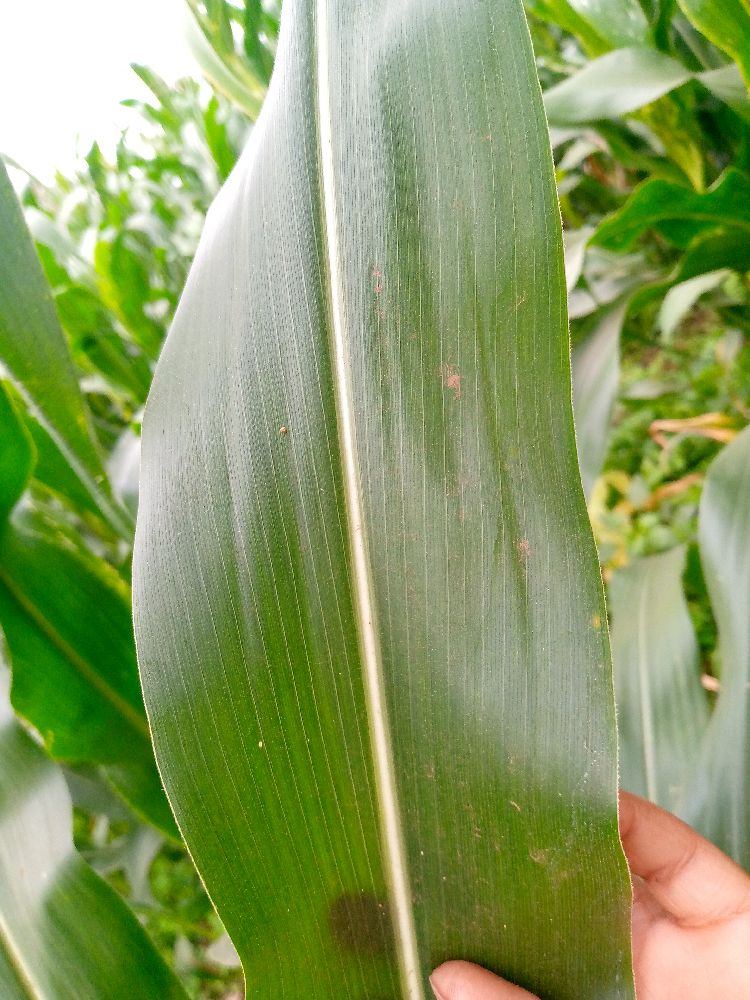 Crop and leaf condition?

maize, healthy
